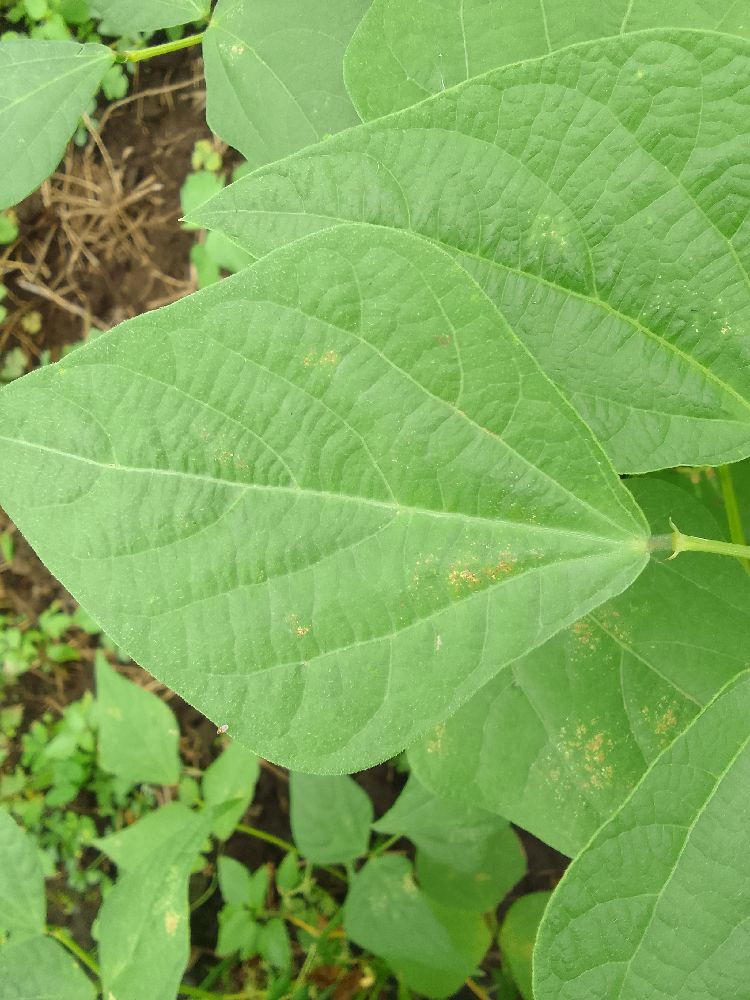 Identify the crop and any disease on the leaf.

common bean, healthy
